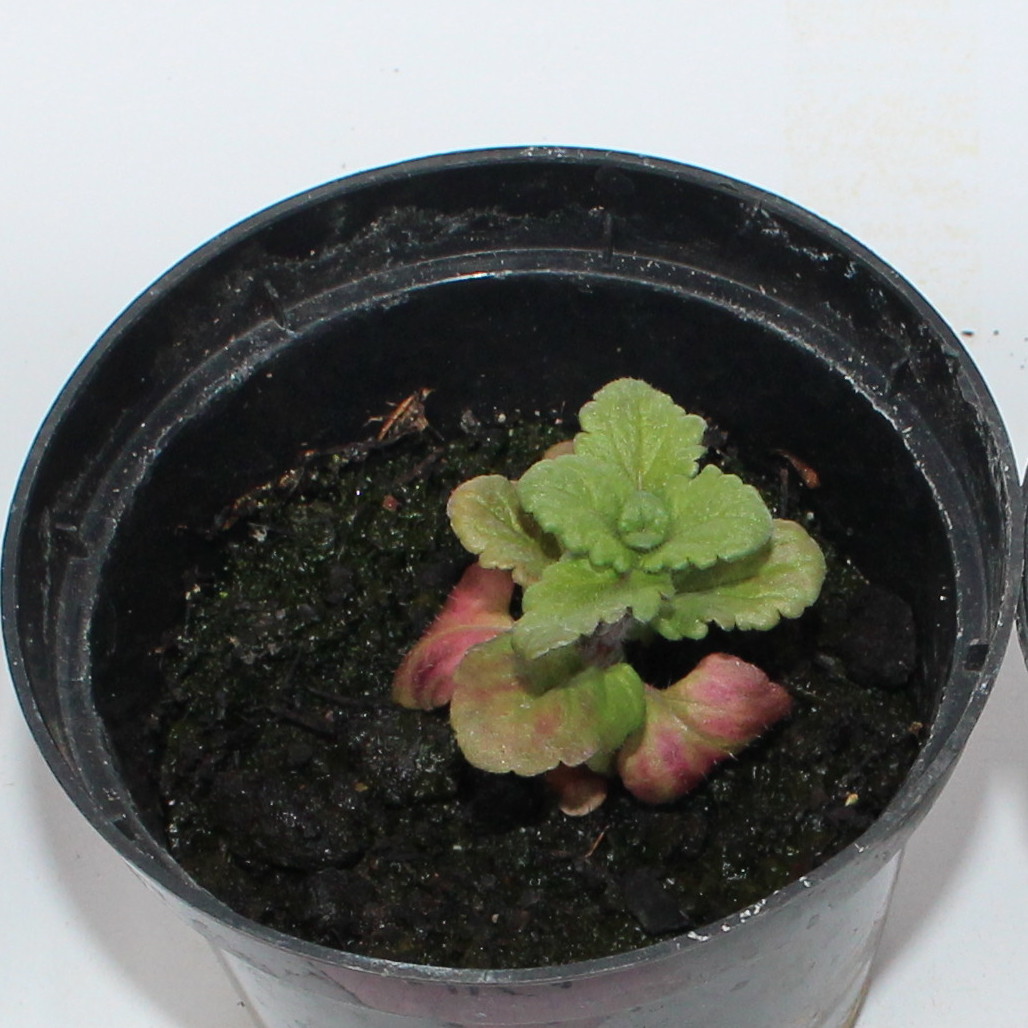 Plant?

Veronica persica
